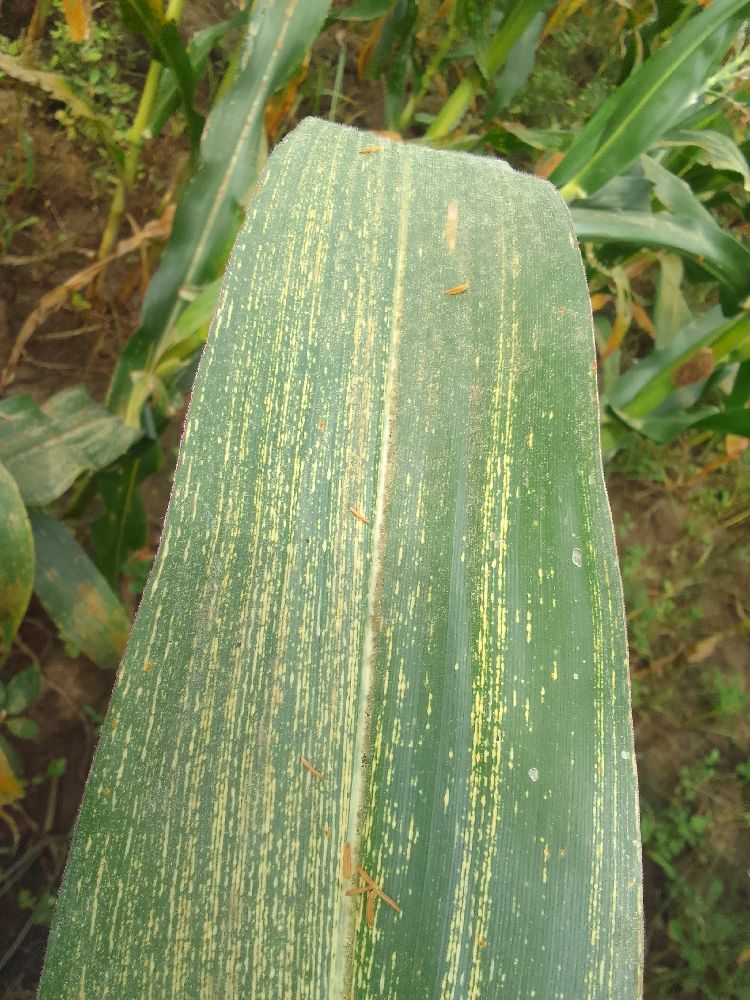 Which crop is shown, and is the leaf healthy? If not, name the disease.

maize, maize streak virus
